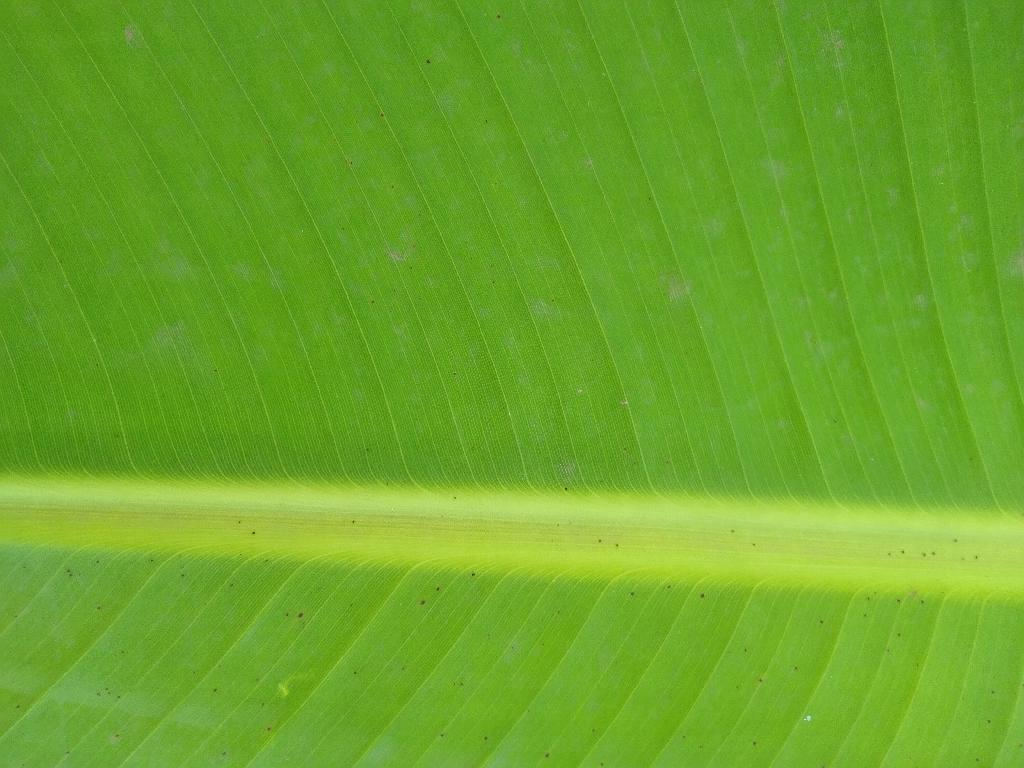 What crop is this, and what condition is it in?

banana, healthy
